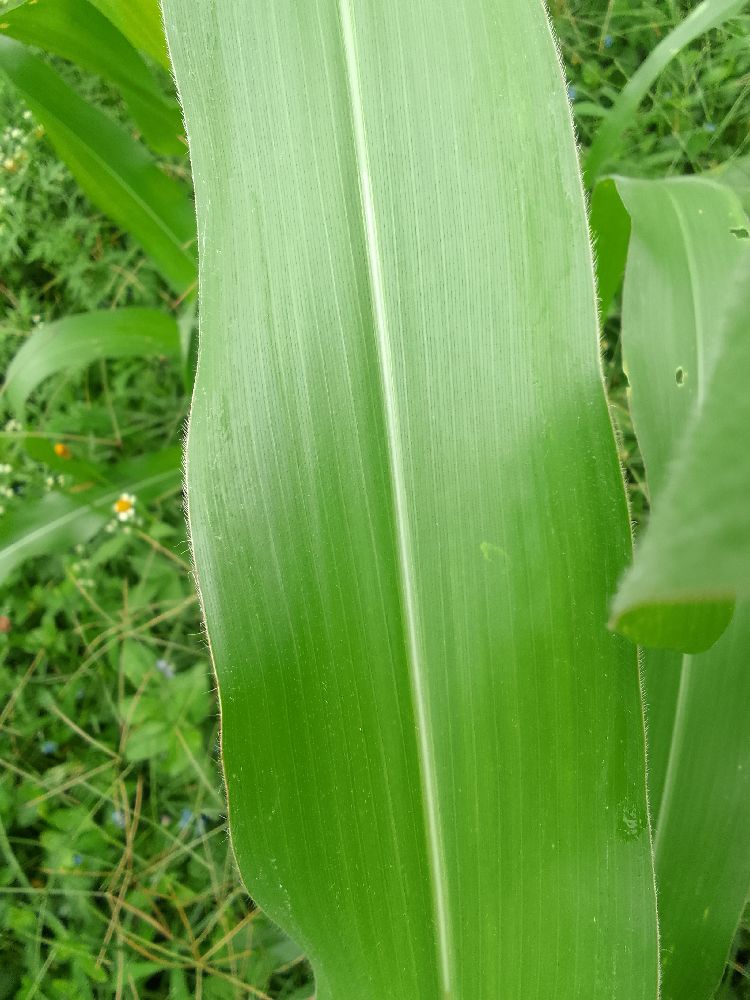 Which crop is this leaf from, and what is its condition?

maize, healthy
